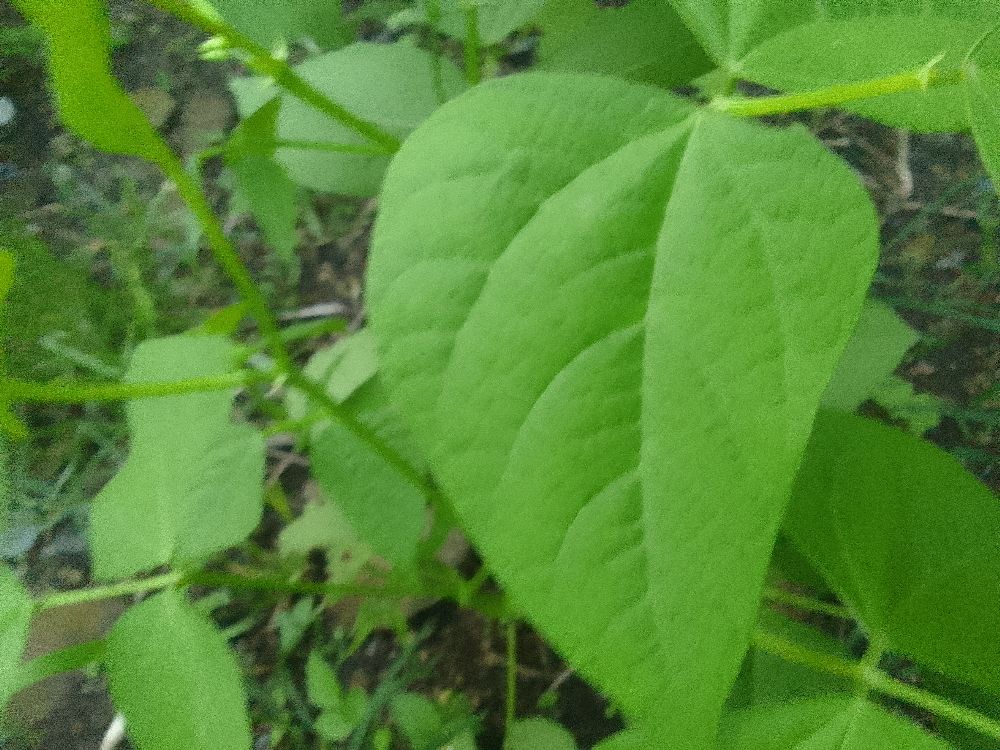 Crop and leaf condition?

common bean, healthy
